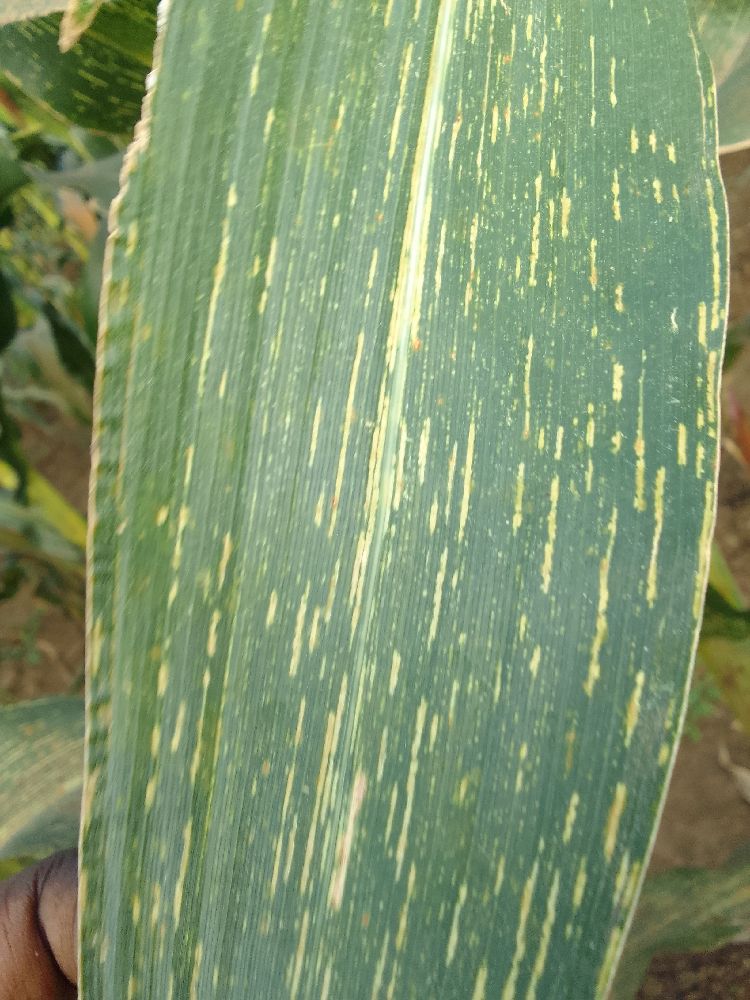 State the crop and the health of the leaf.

maize, maize streak virus
